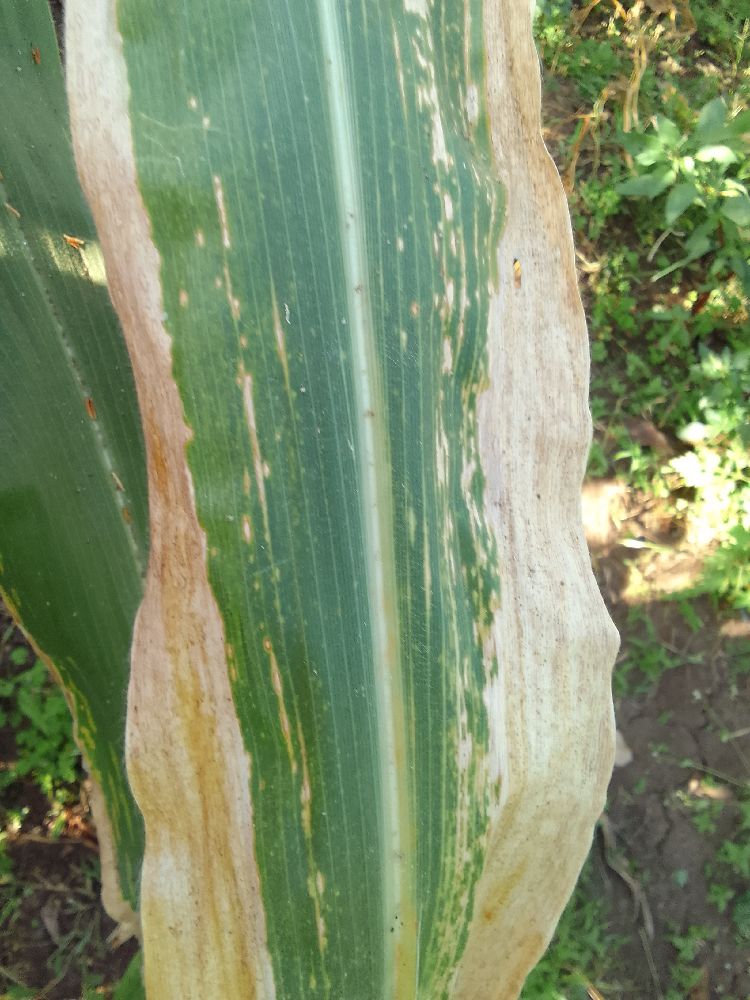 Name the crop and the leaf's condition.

maize, maize lethal necrosis
